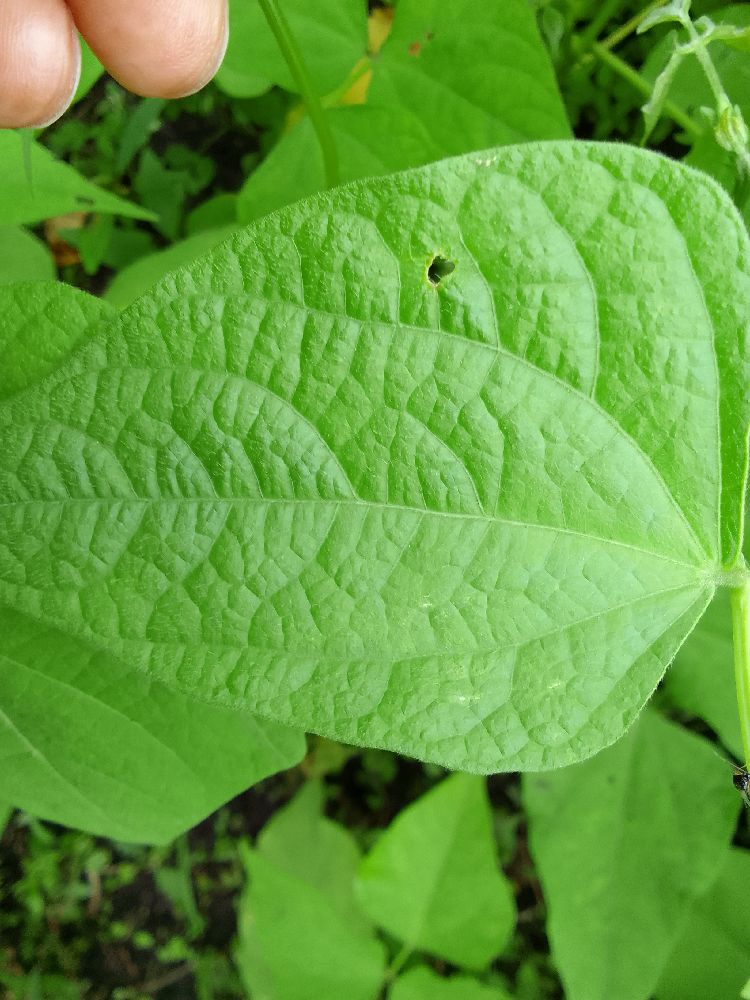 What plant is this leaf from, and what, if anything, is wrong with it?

common bean, healthy
